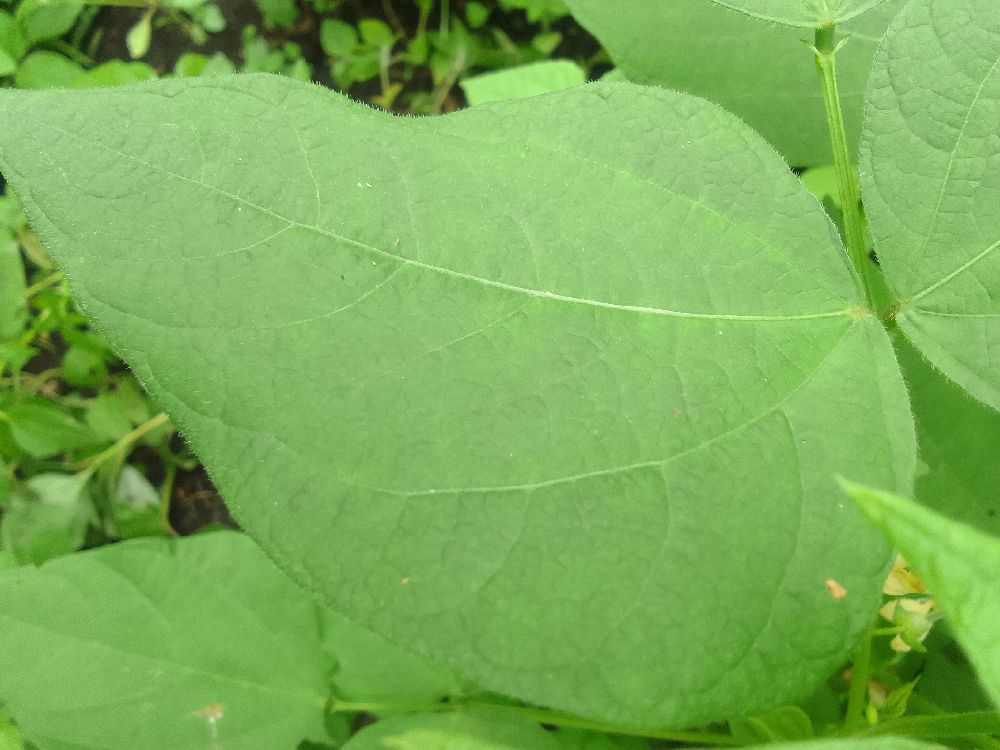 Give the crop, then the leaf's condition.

common bean, healthy
